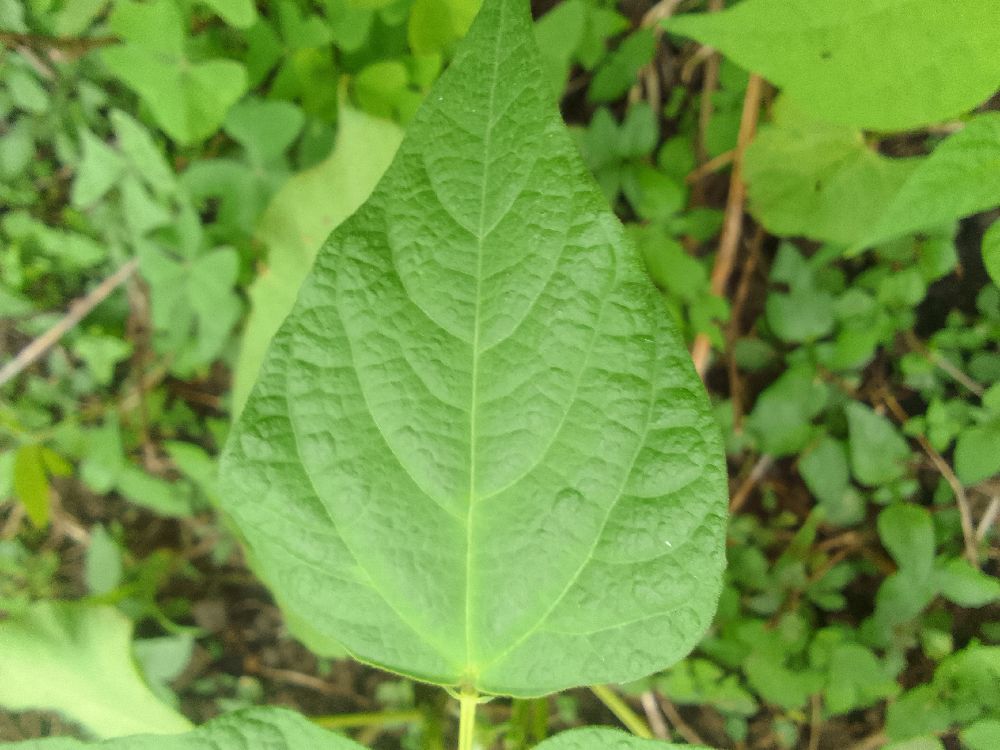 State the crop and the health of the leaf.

common bean, healthy
